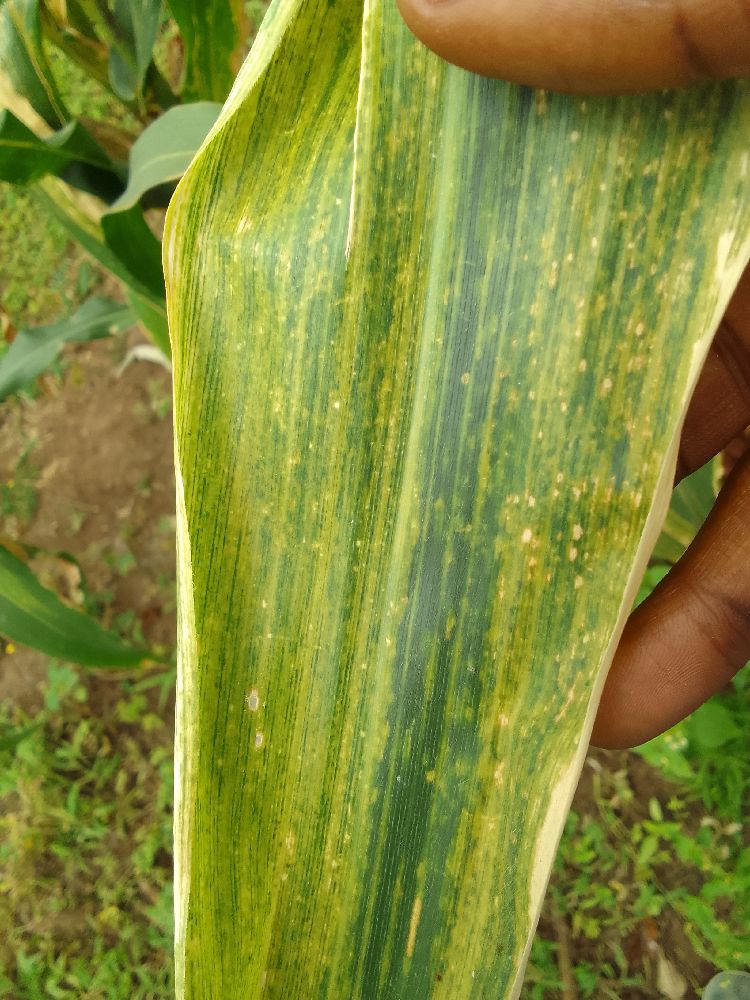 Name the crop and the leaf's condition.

maize, maize lethal necrosis
